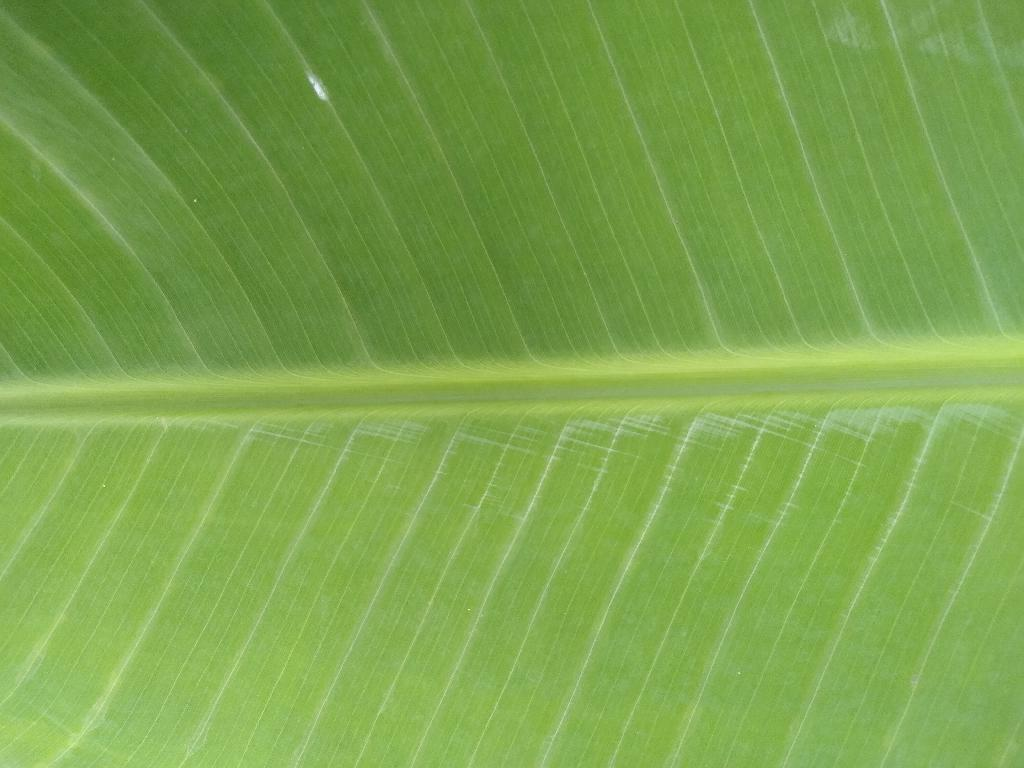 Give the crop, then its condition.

banana, healthy
